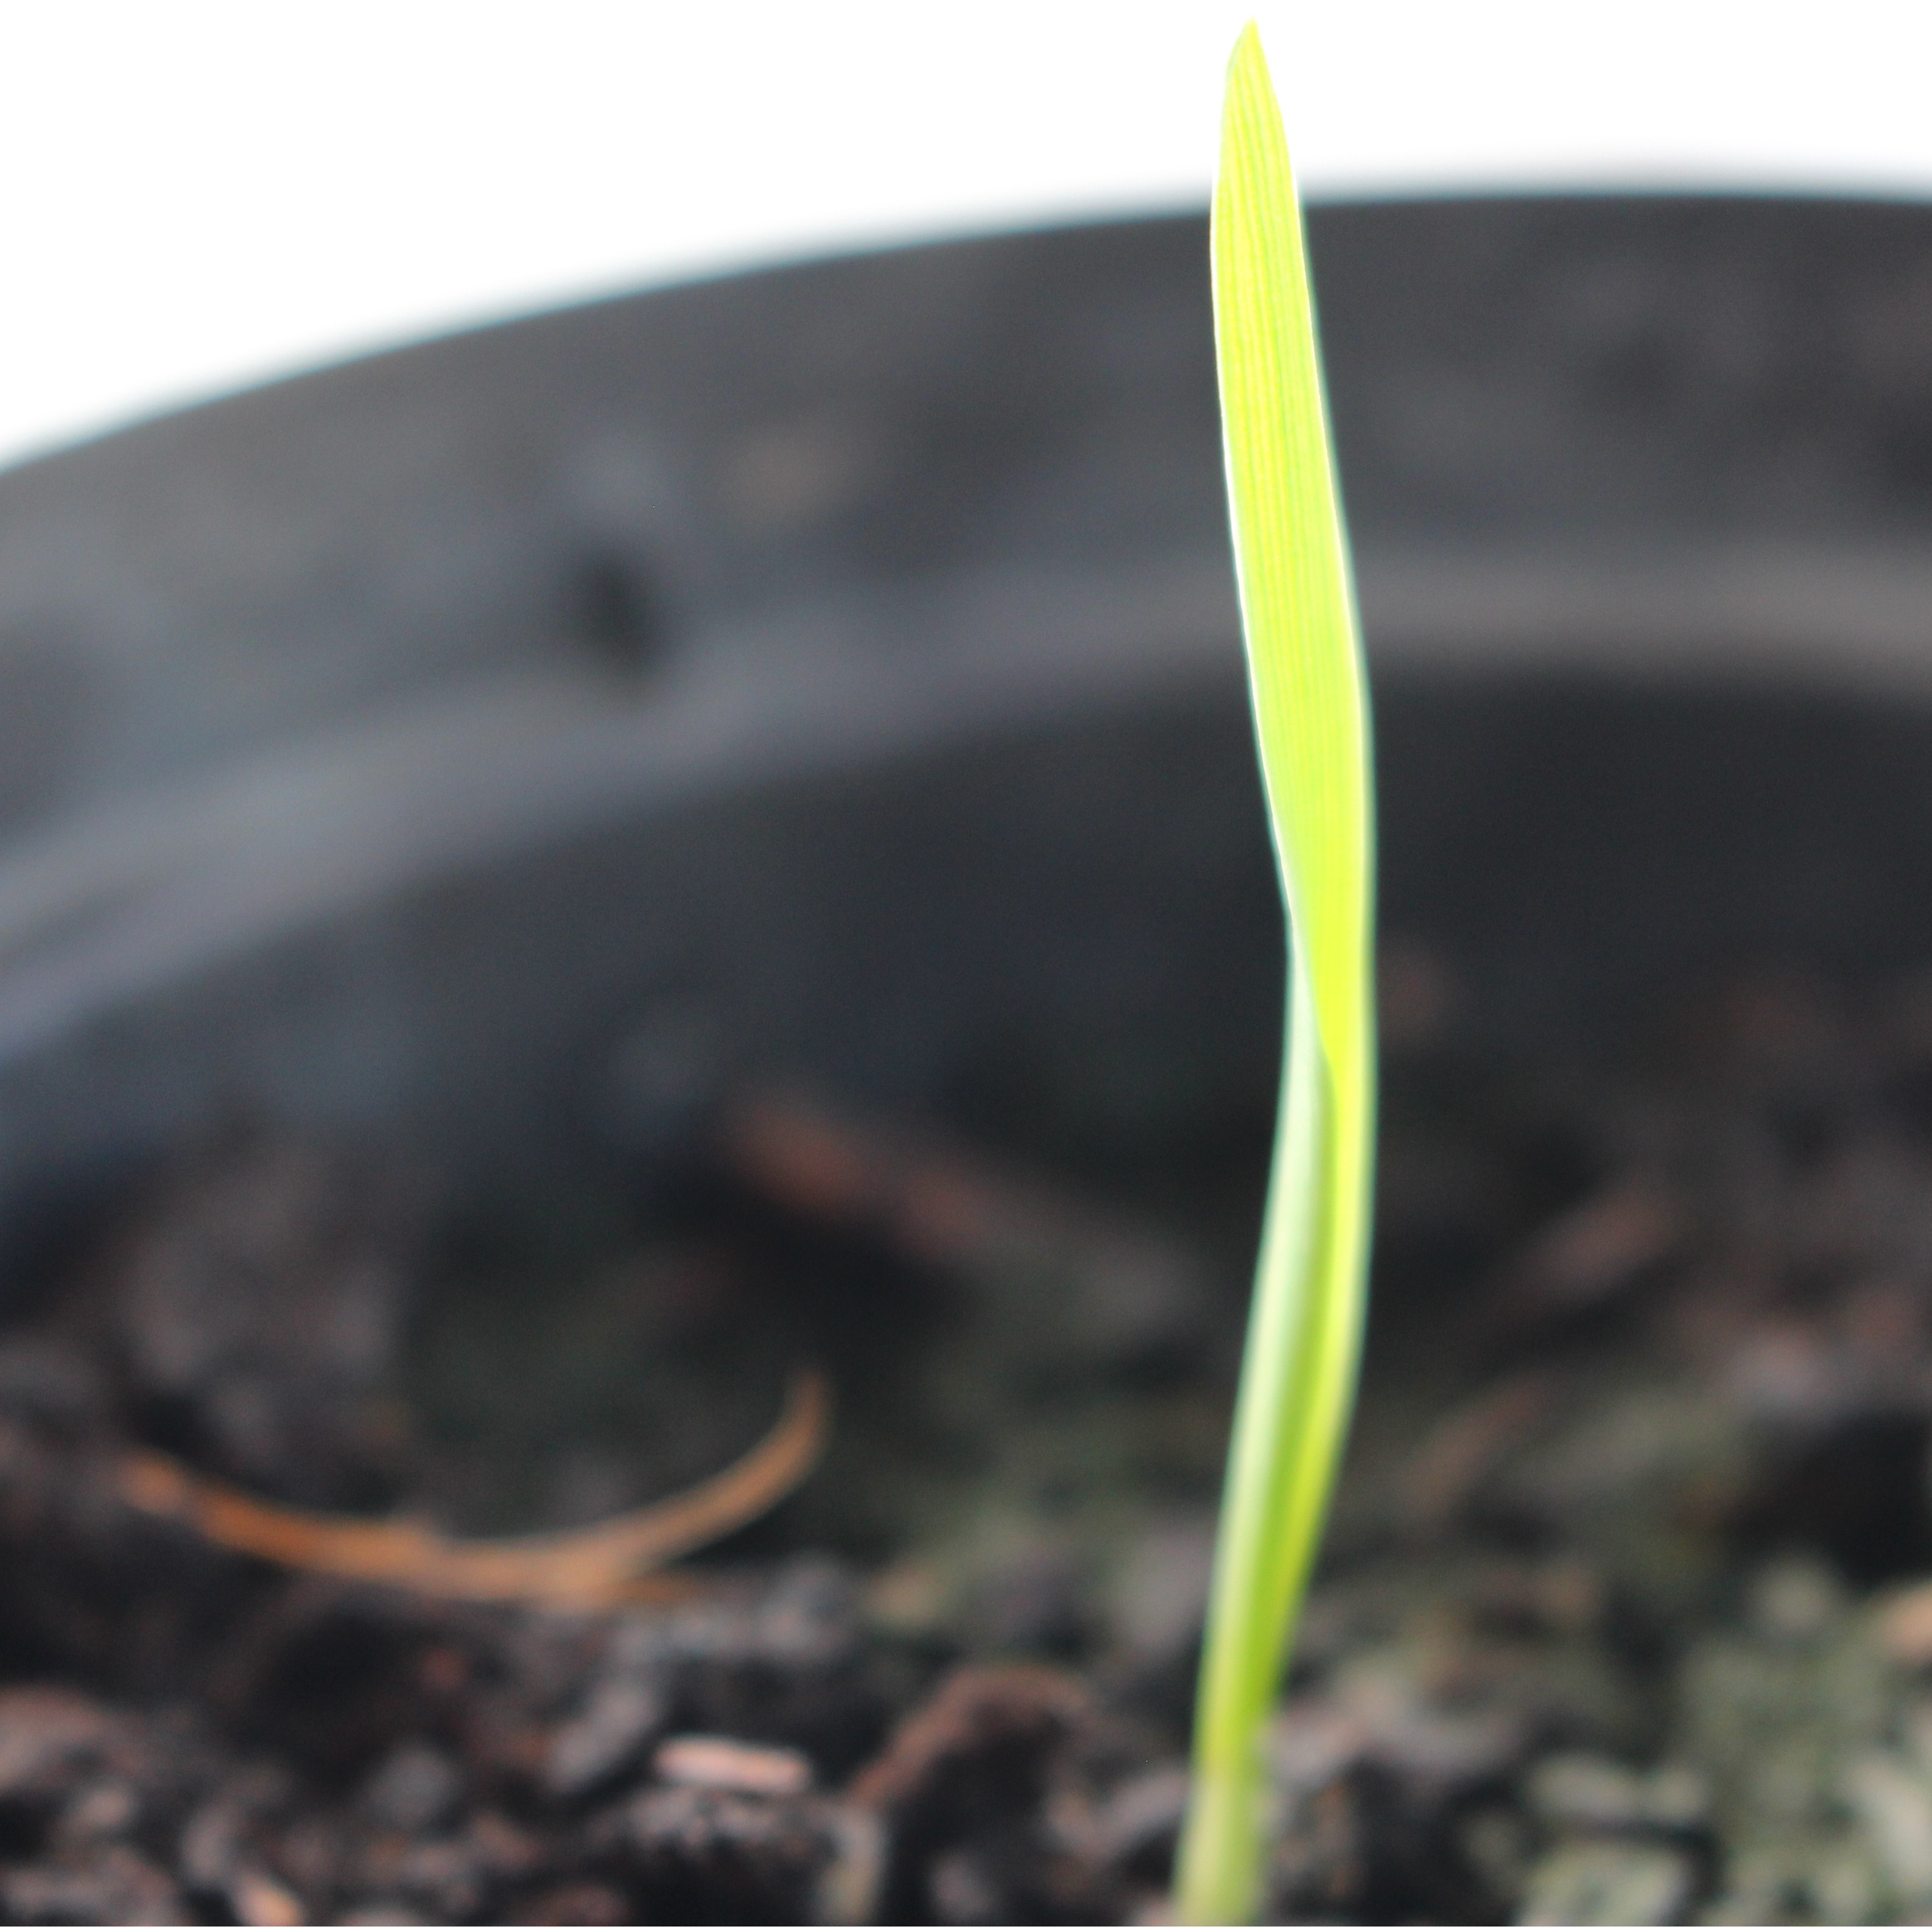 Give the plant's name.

Avena sterilis
